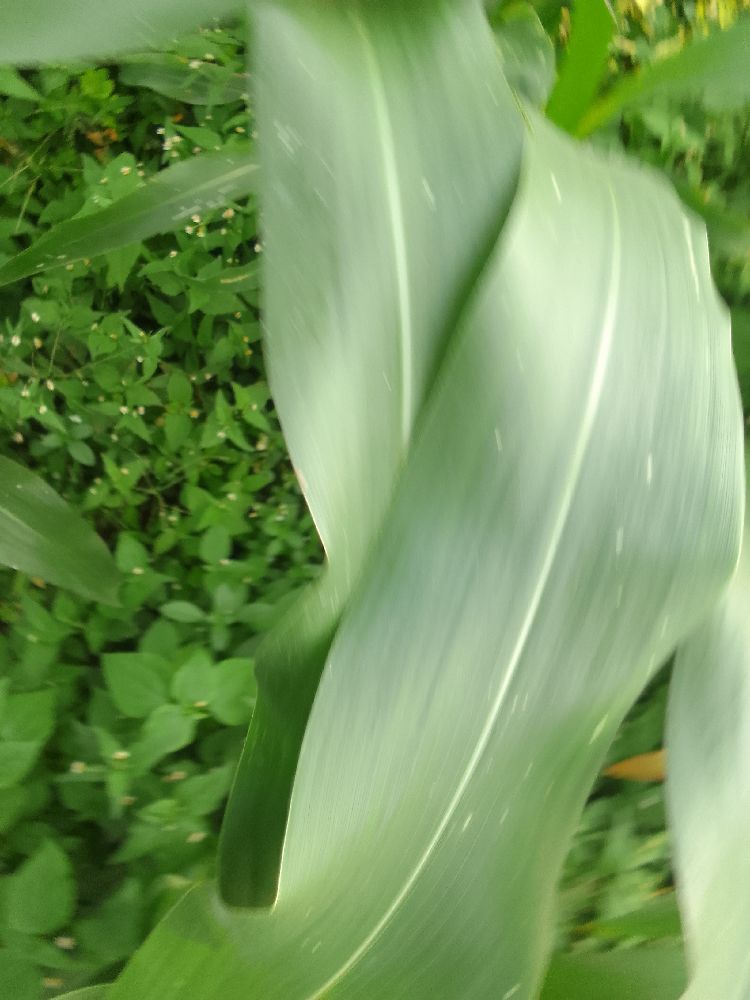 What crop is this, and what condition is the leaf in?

maize, healthy
